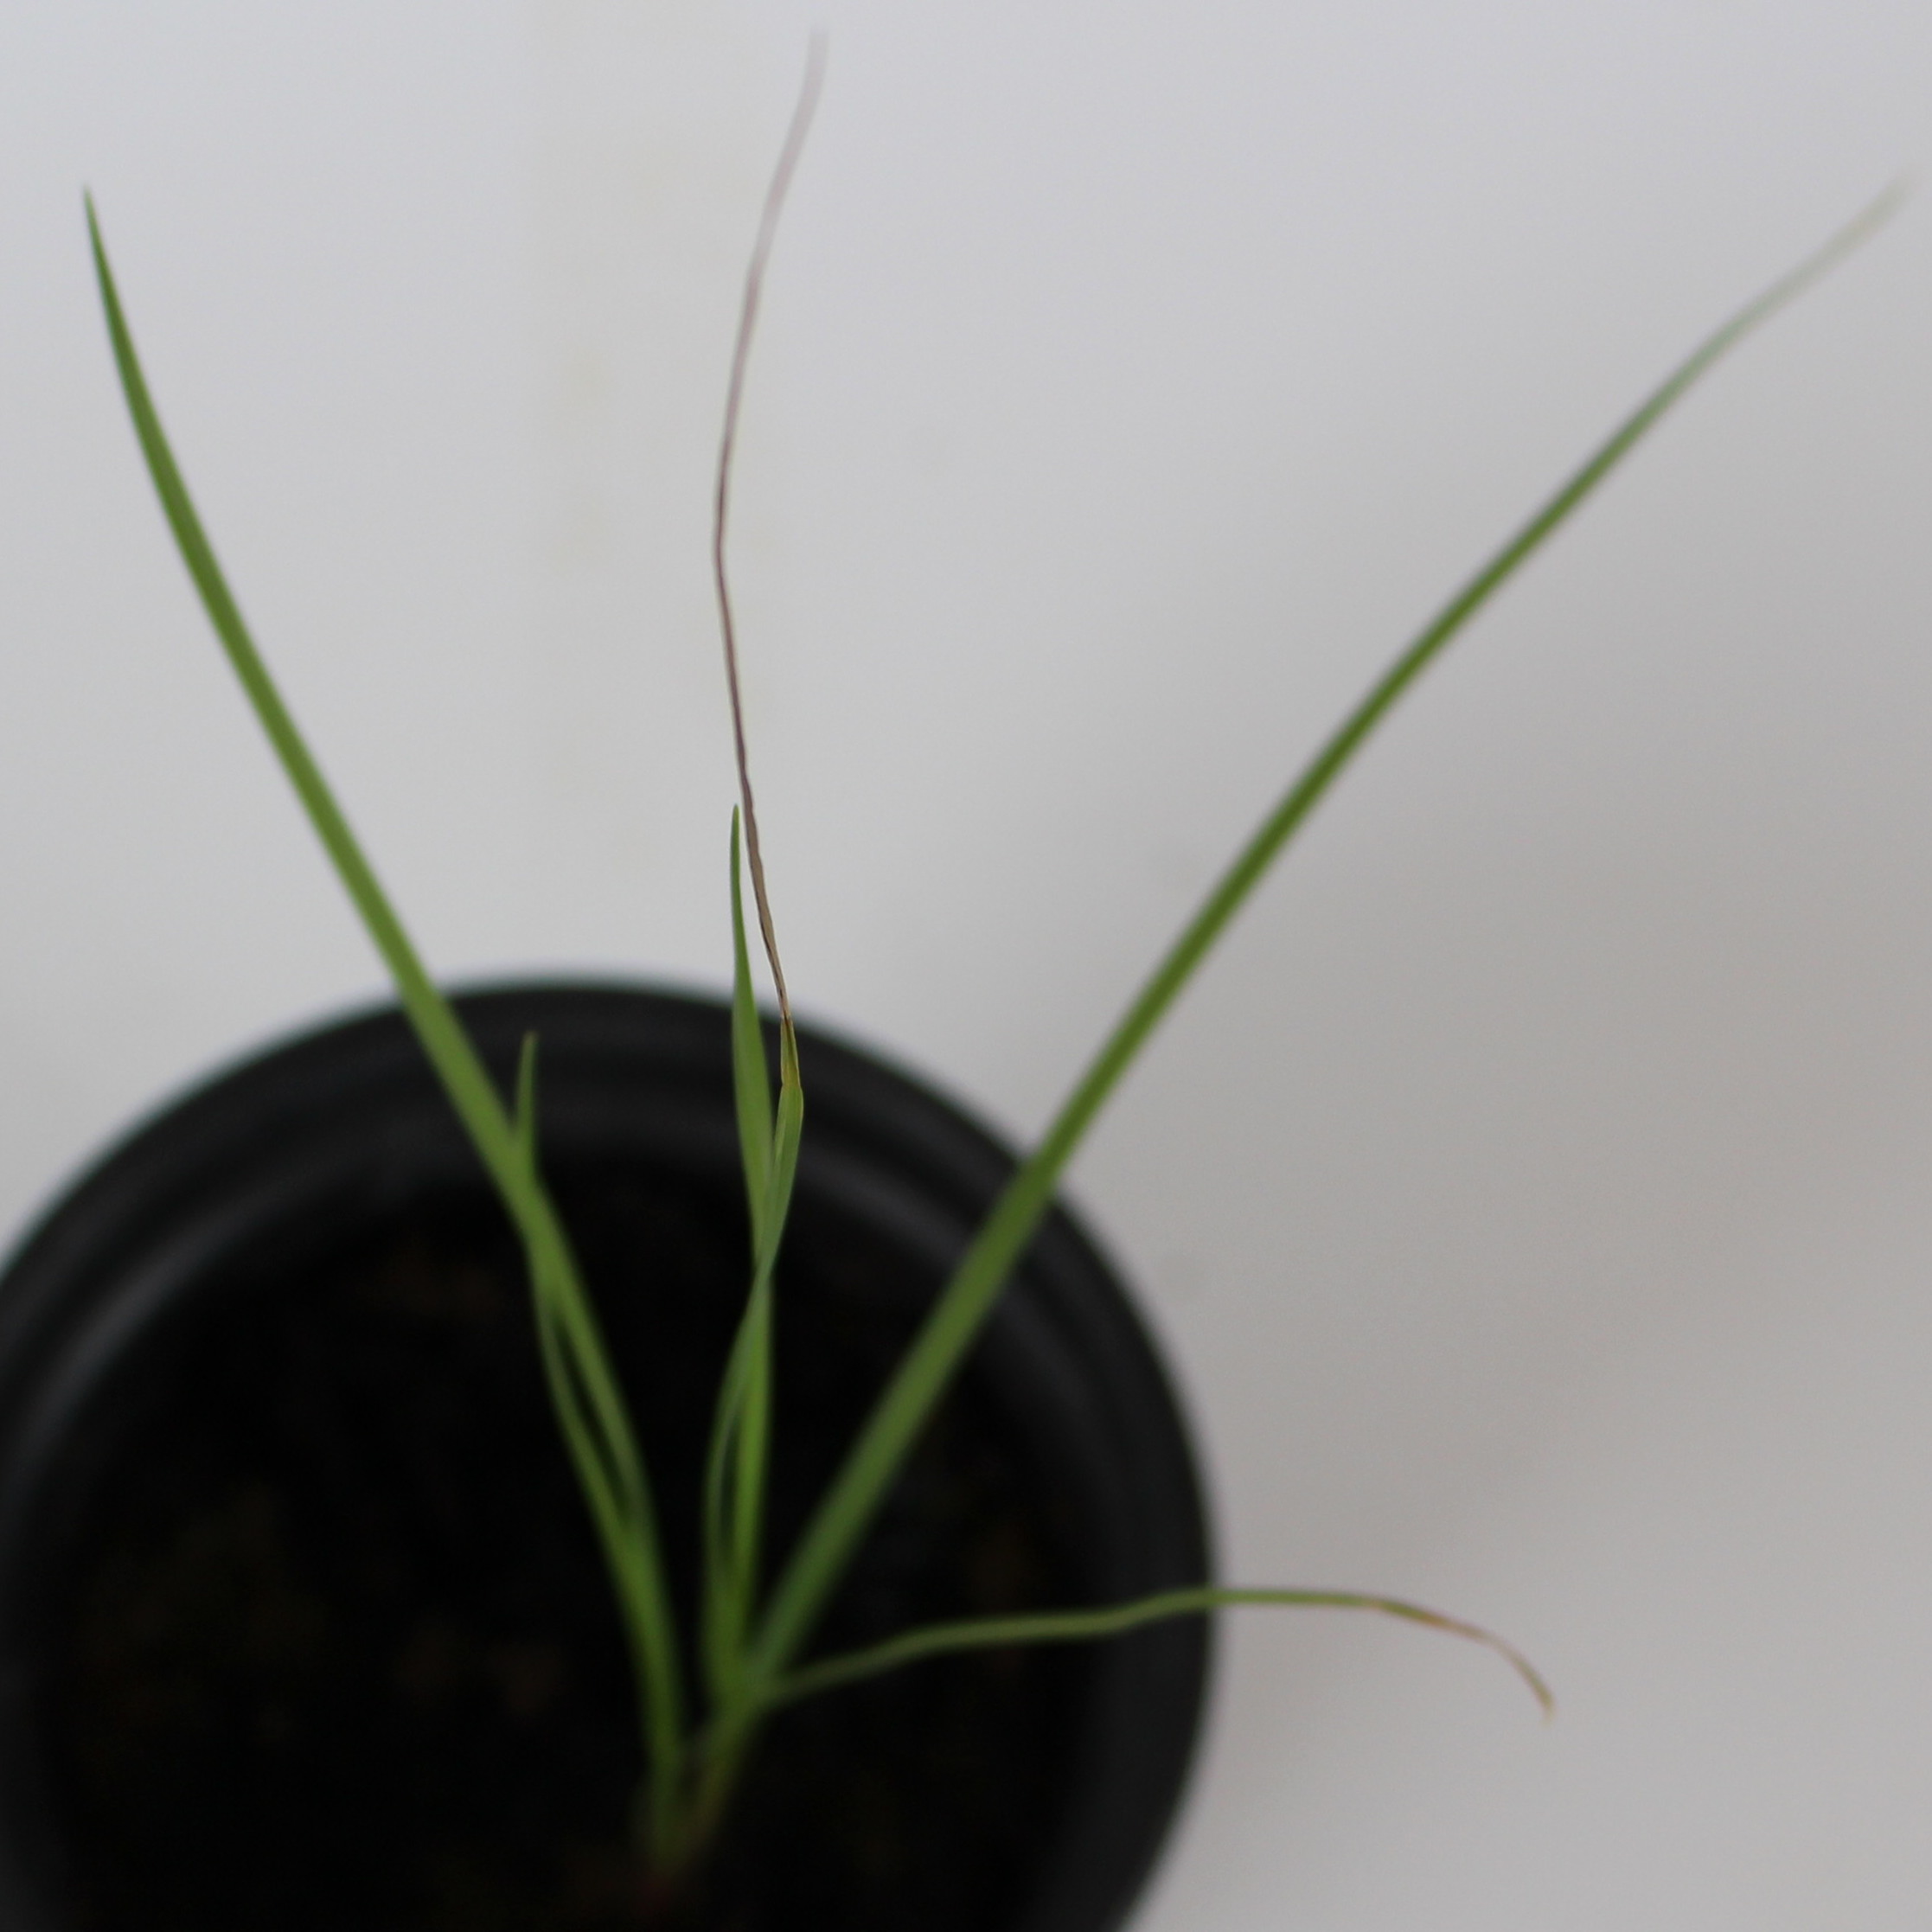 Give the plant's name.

Lolium multiflorum
